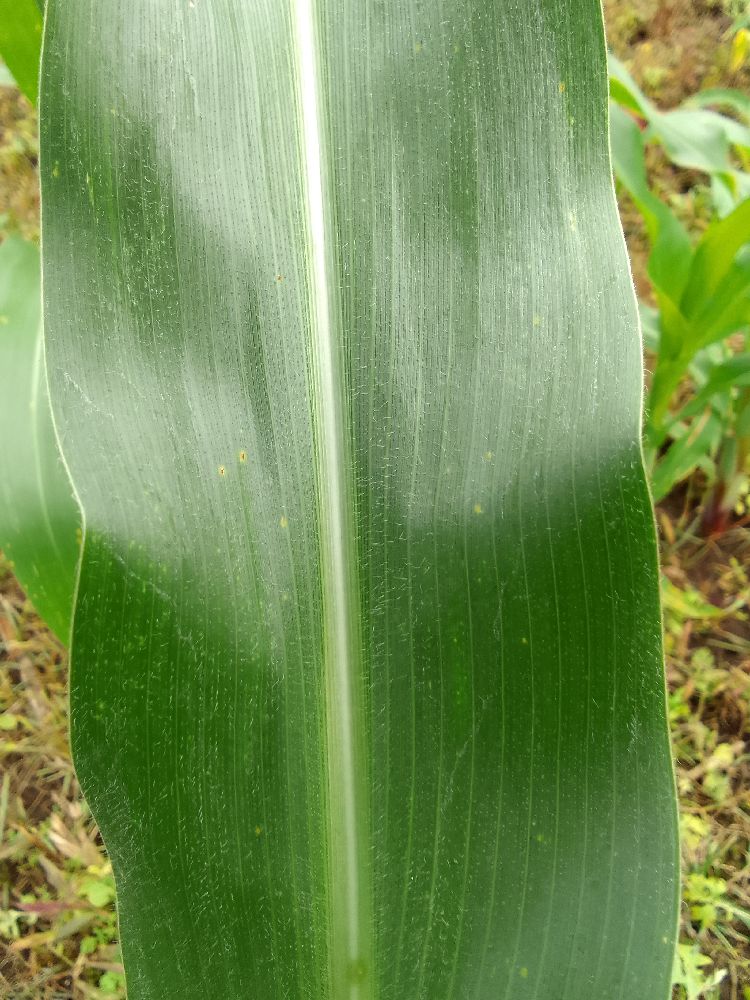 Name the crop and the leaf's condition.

maize, healthy
